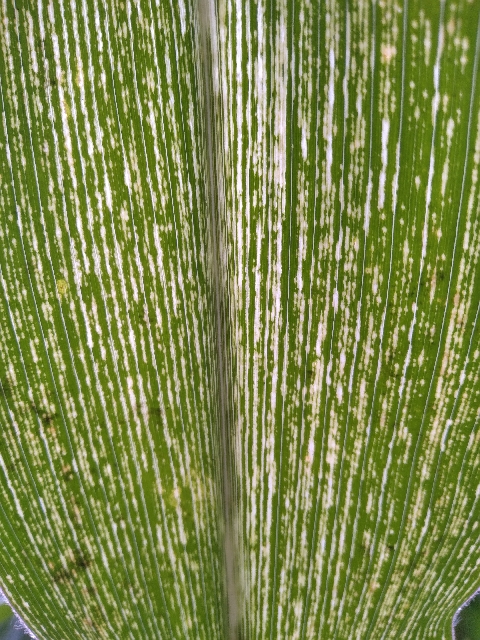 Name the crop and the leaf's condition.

maize, maize streak virus
